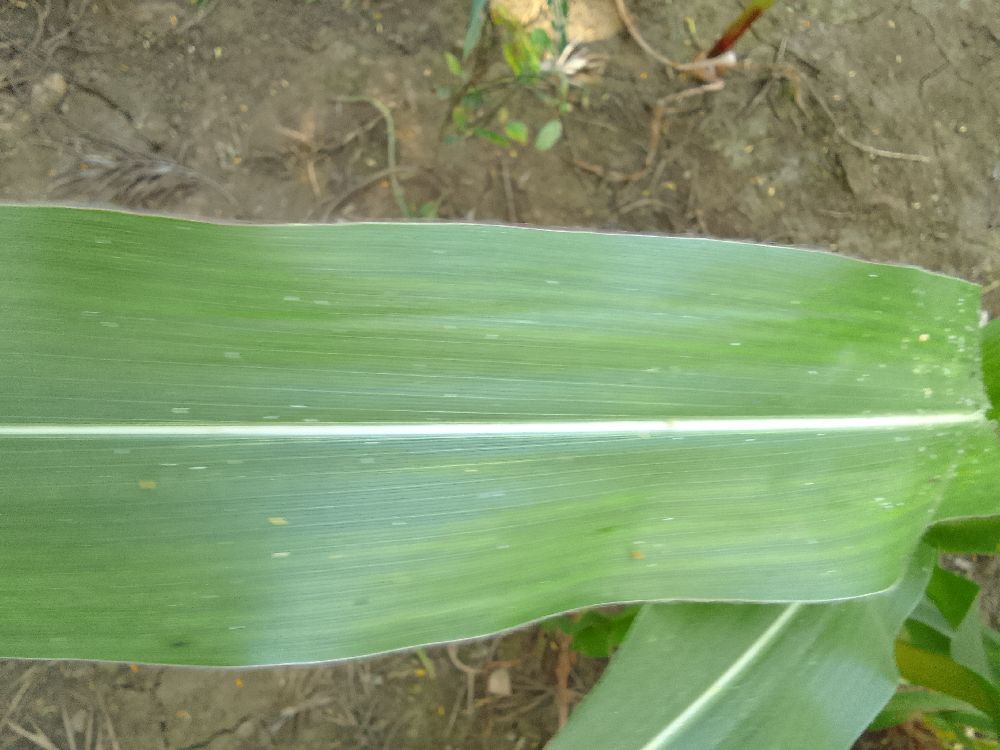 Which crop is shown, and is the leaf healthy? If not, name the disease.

maize, healthy
